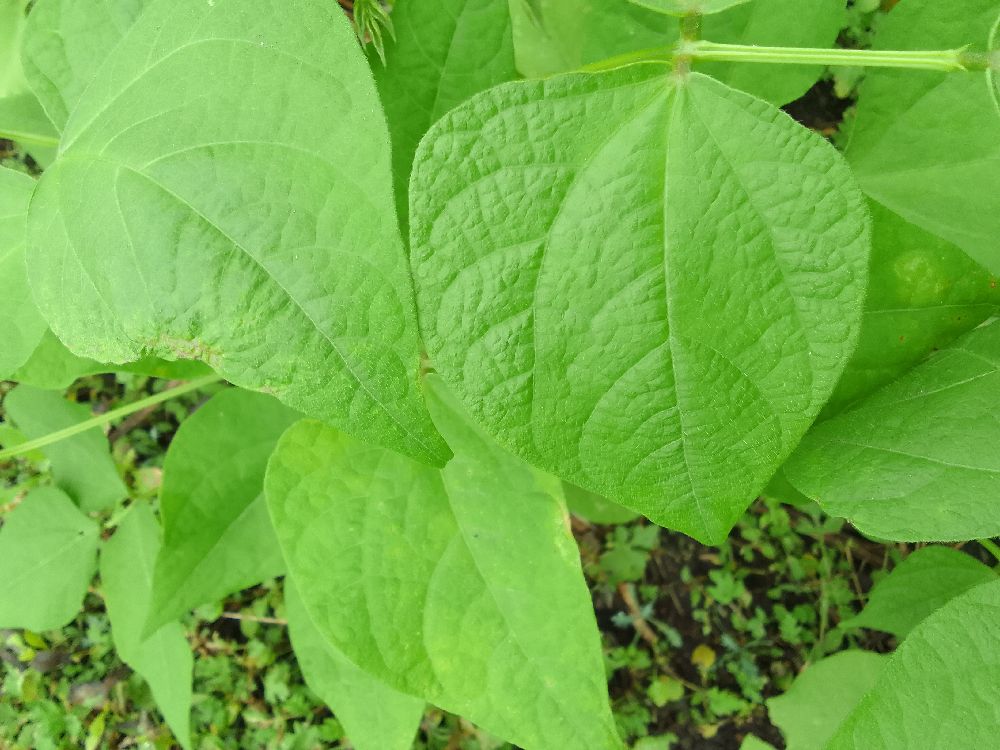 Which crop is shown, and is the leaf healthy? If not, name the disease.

common bean, healthy
